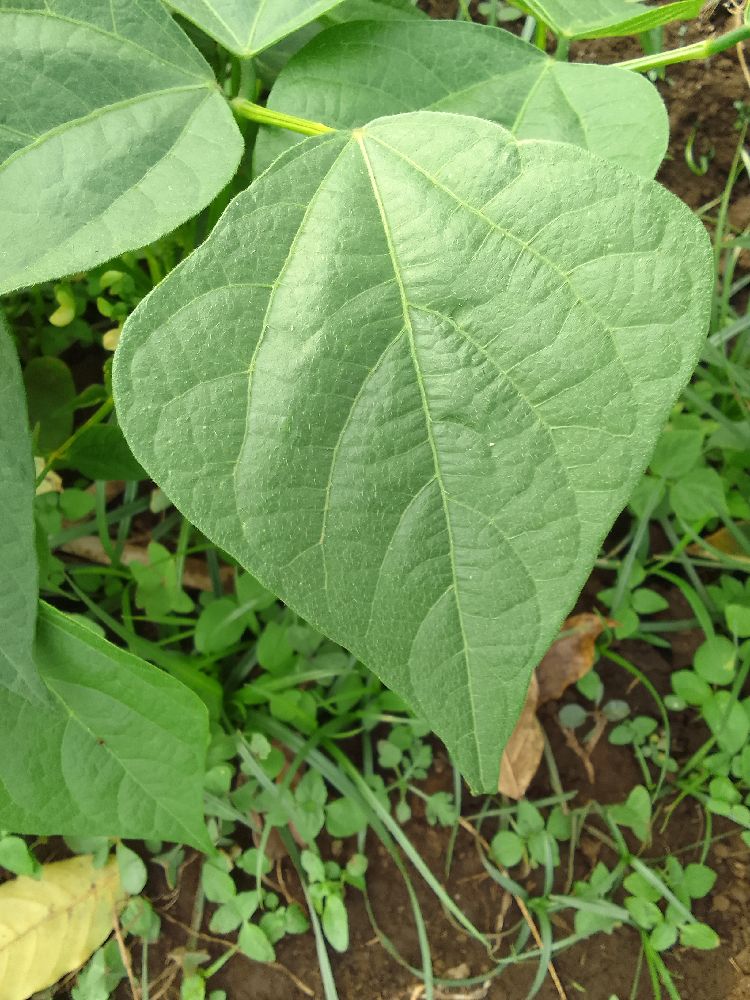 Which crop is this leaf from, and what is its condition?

common bean, healthy
